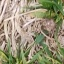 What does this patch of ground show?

grass
